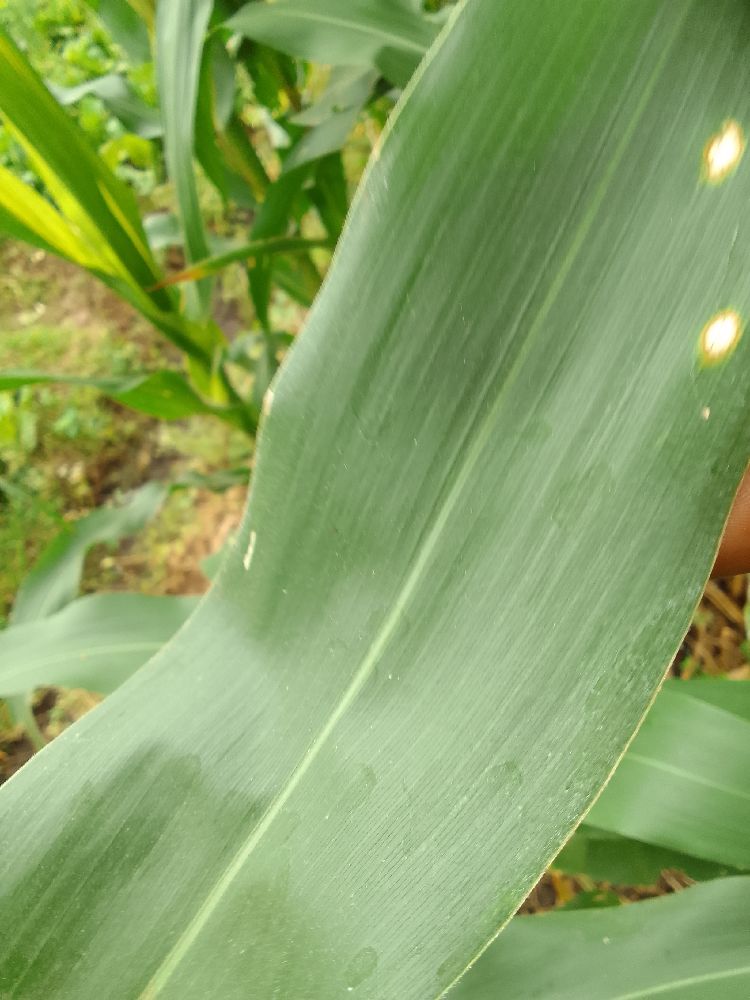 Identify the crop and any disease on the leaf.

maize, healthy
